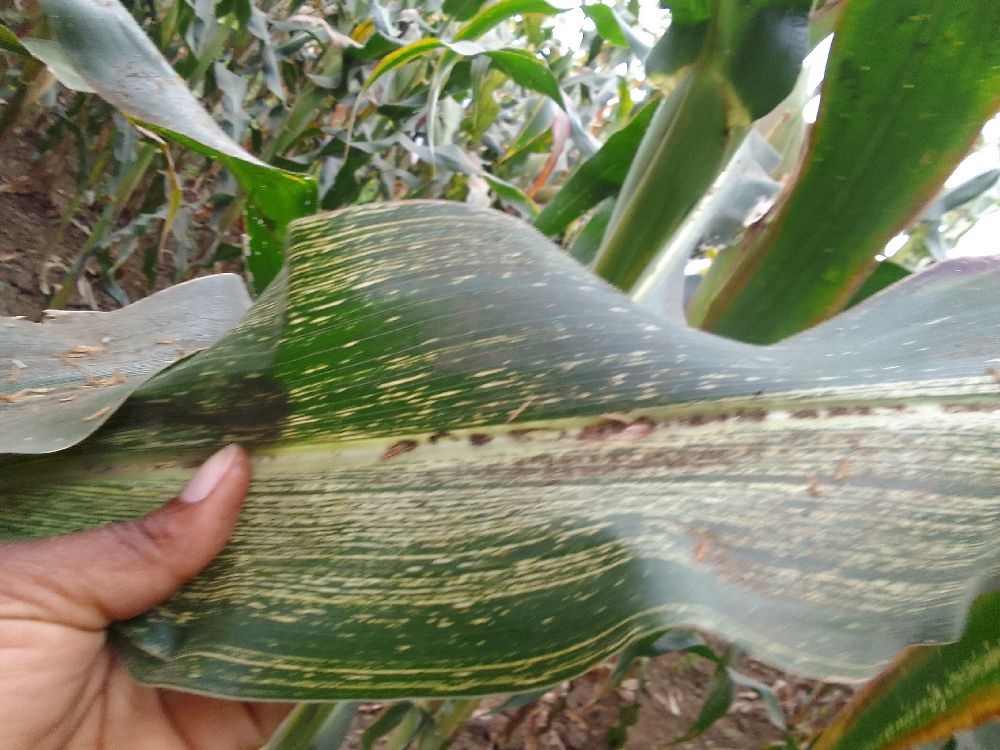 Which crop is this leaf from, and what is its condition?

maize, maize streak virus
